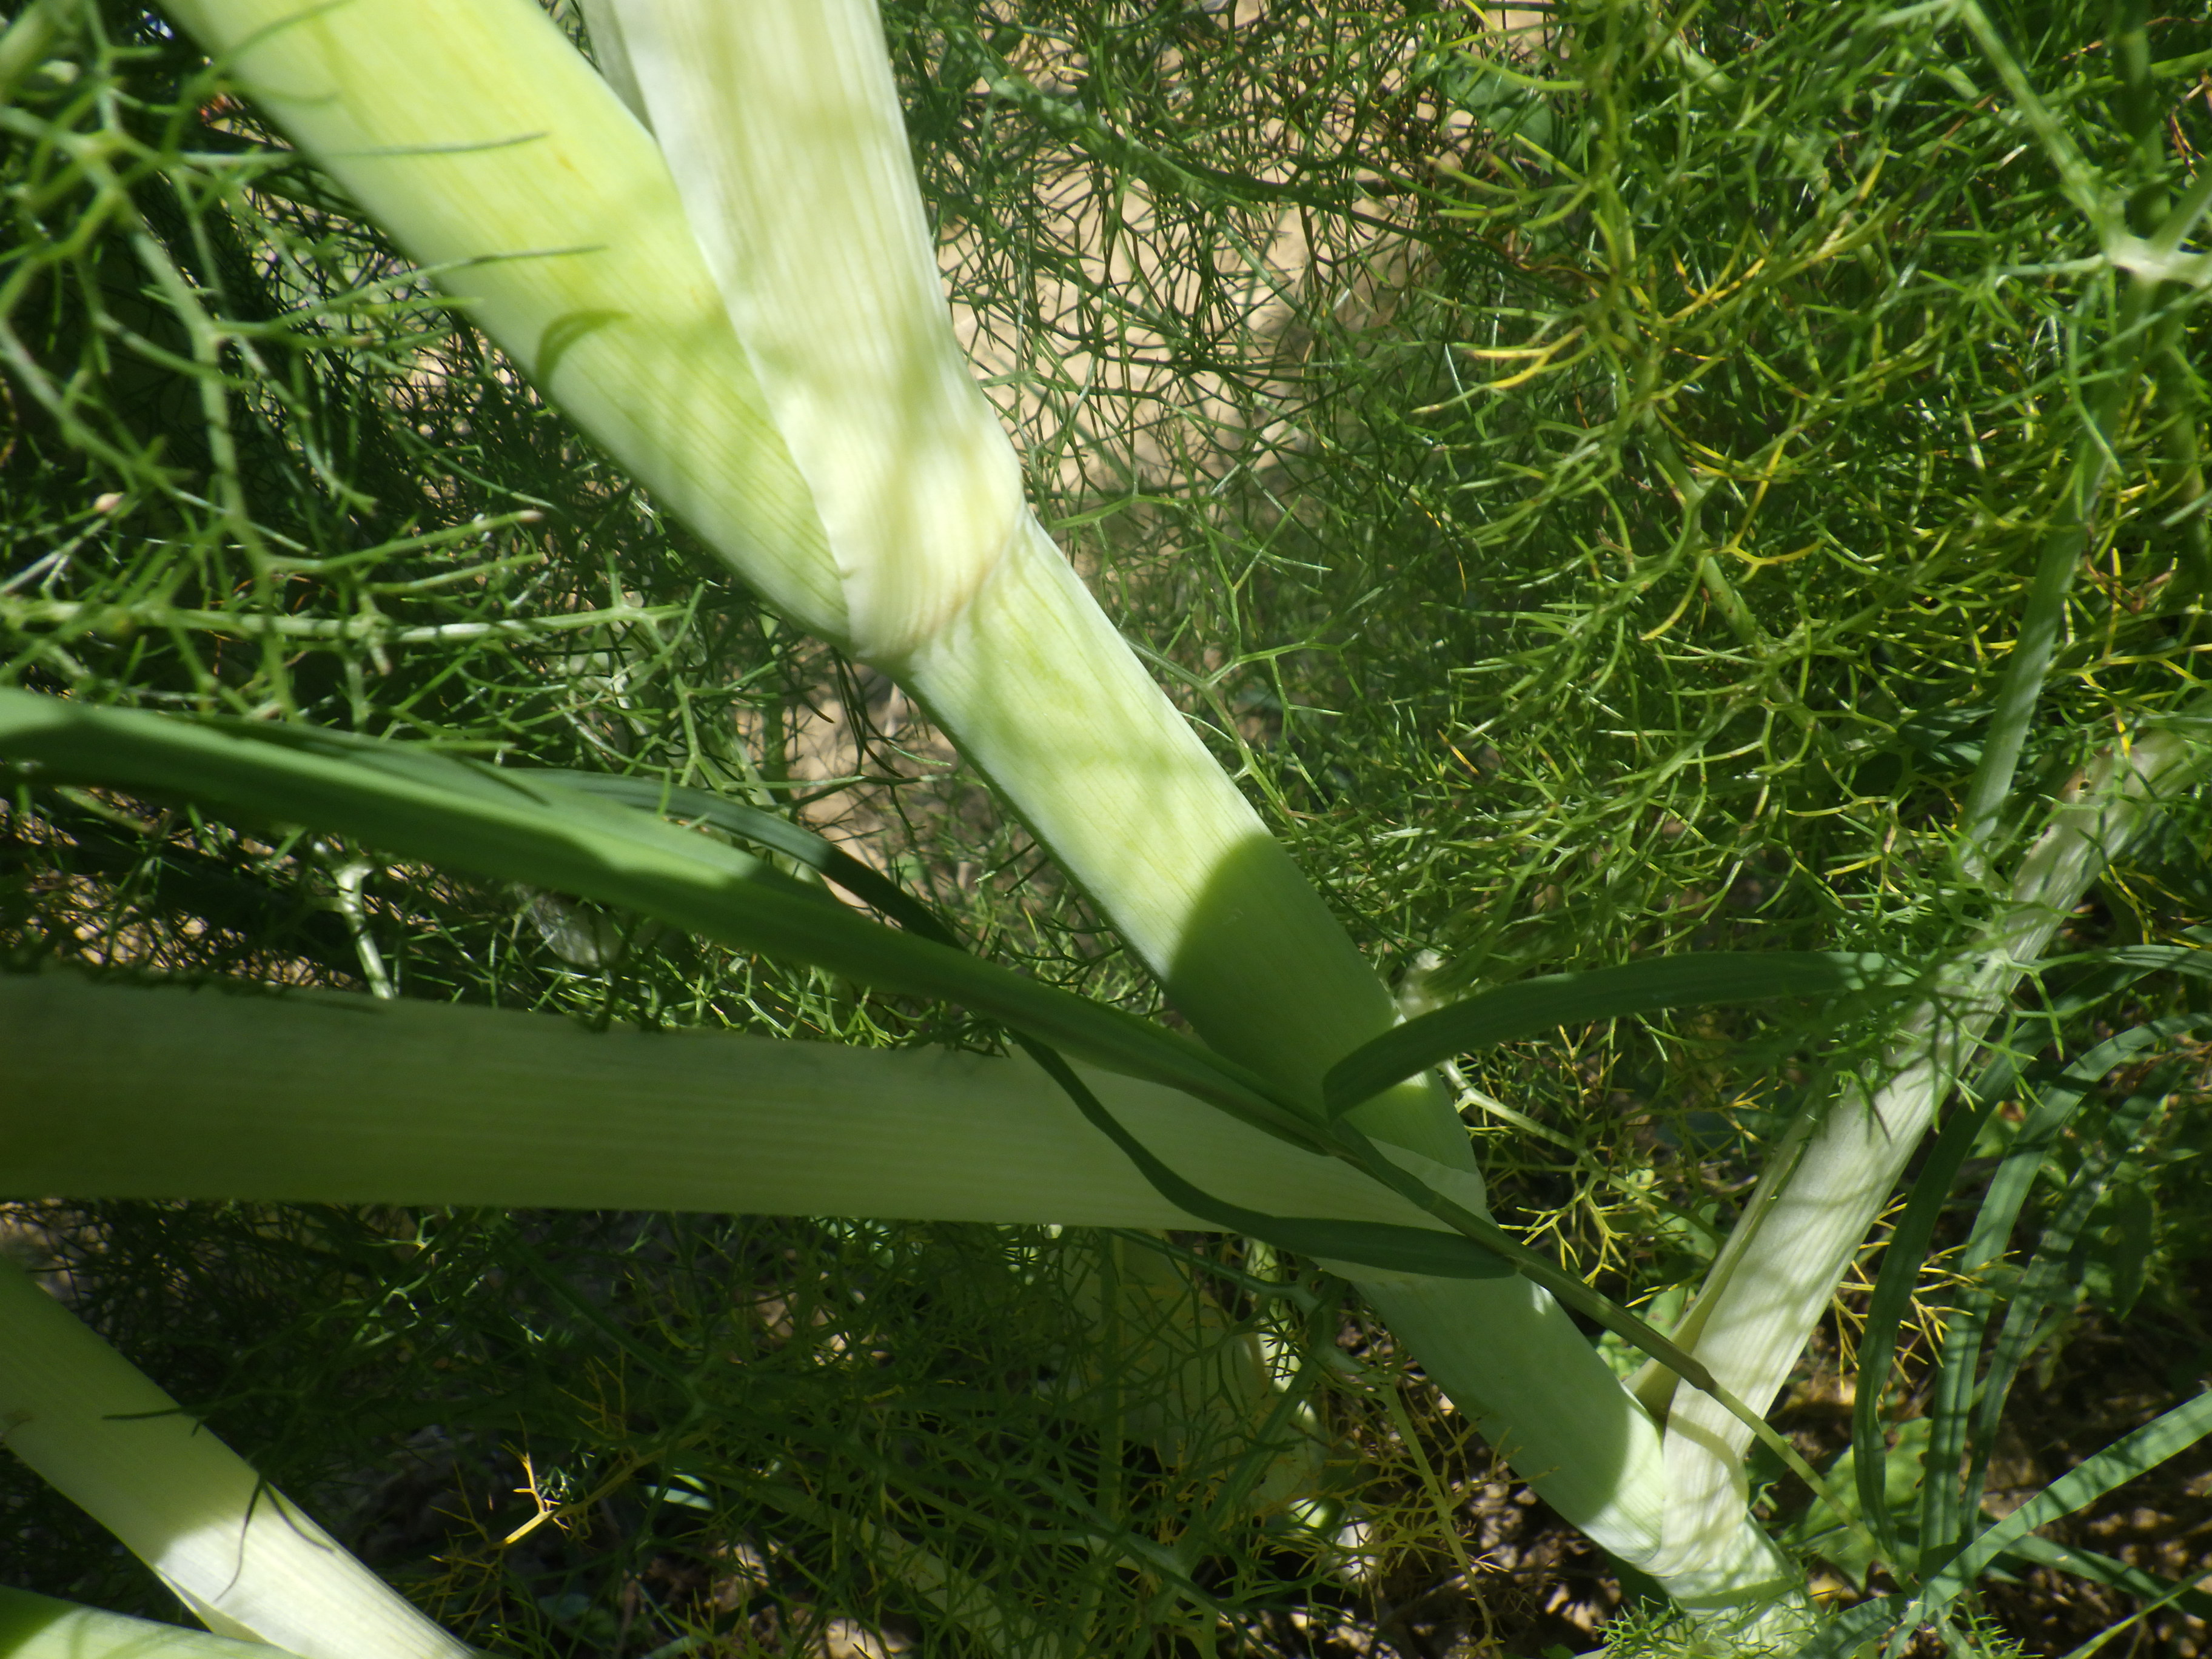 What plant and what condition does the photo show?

fennel, leaf blight
